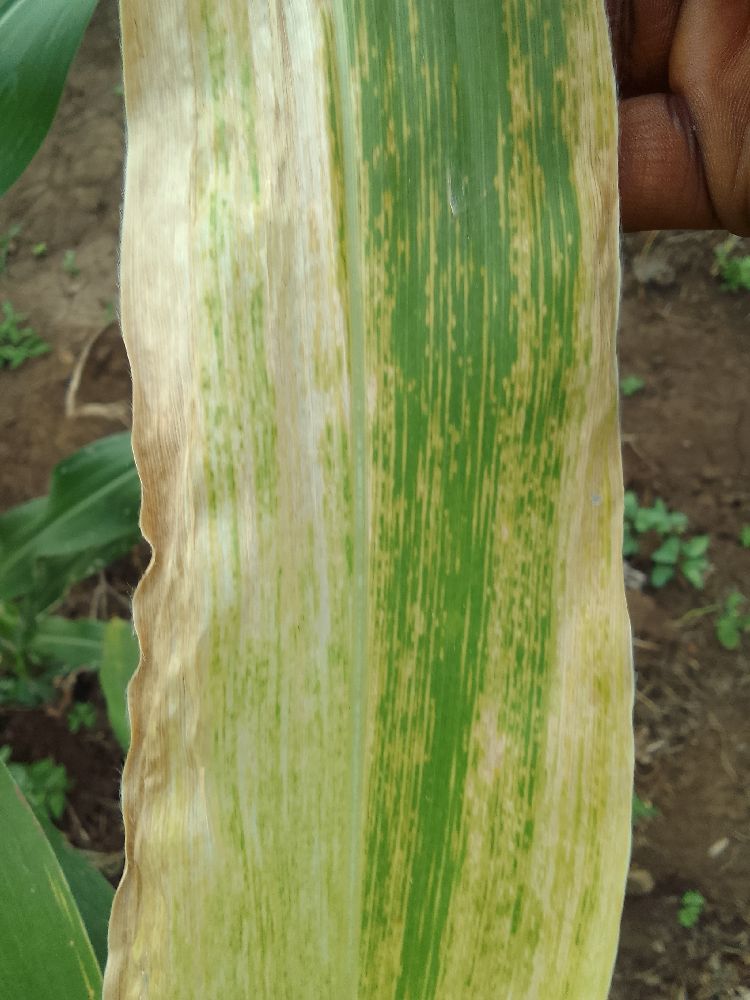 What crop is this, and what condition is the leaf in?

maize, maize lethal necrosis
